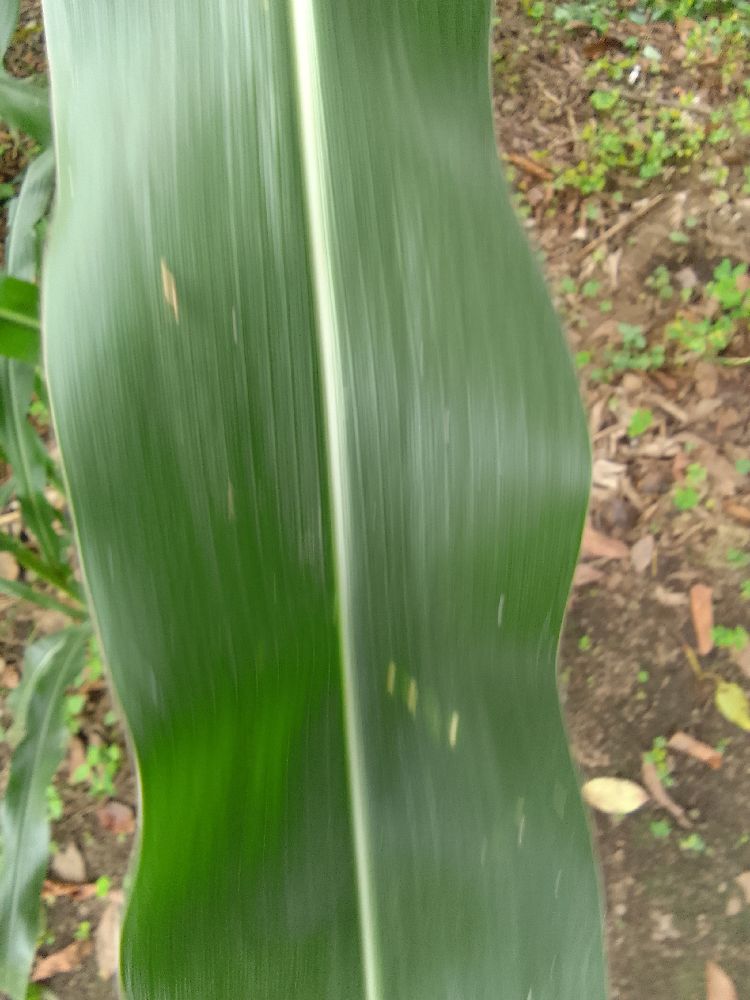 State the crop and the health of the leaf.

maize, healthy
